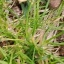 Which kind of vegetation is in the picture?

grass
